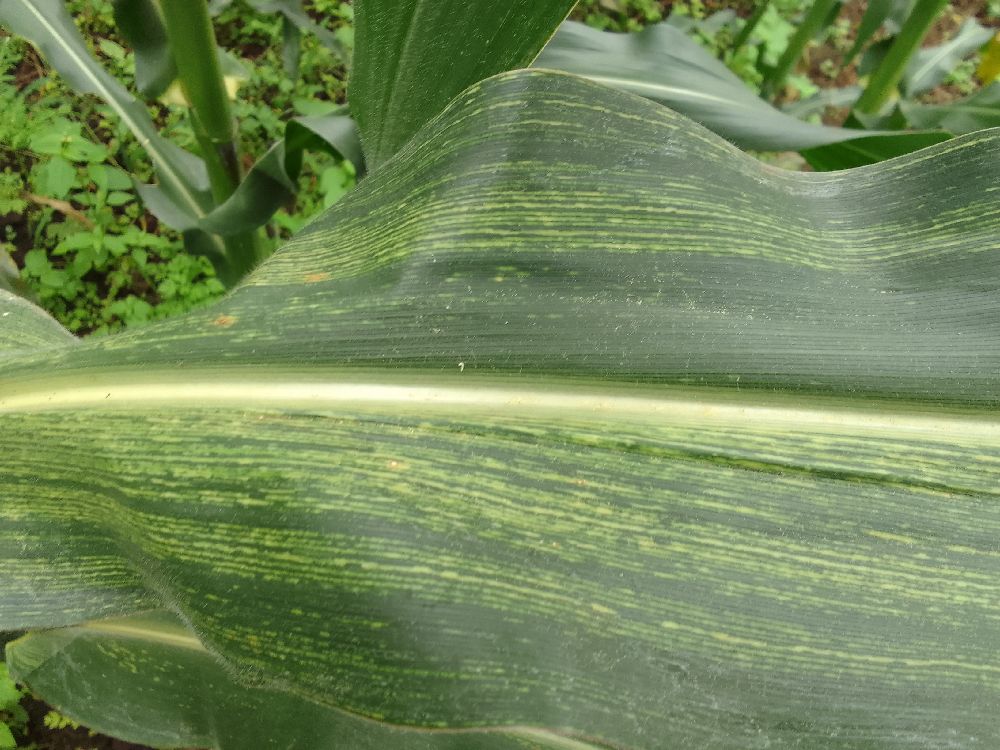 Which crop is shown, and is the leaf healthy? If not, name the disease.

maize, maize streak virus
